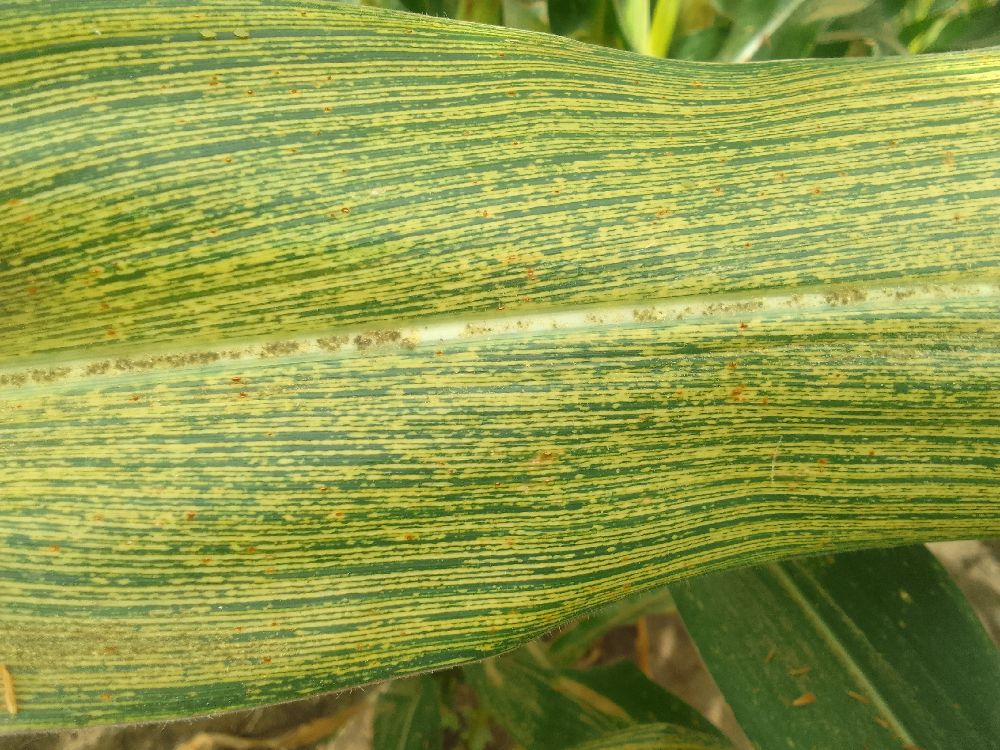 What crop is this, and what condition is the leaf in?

maize, maize streak virus
